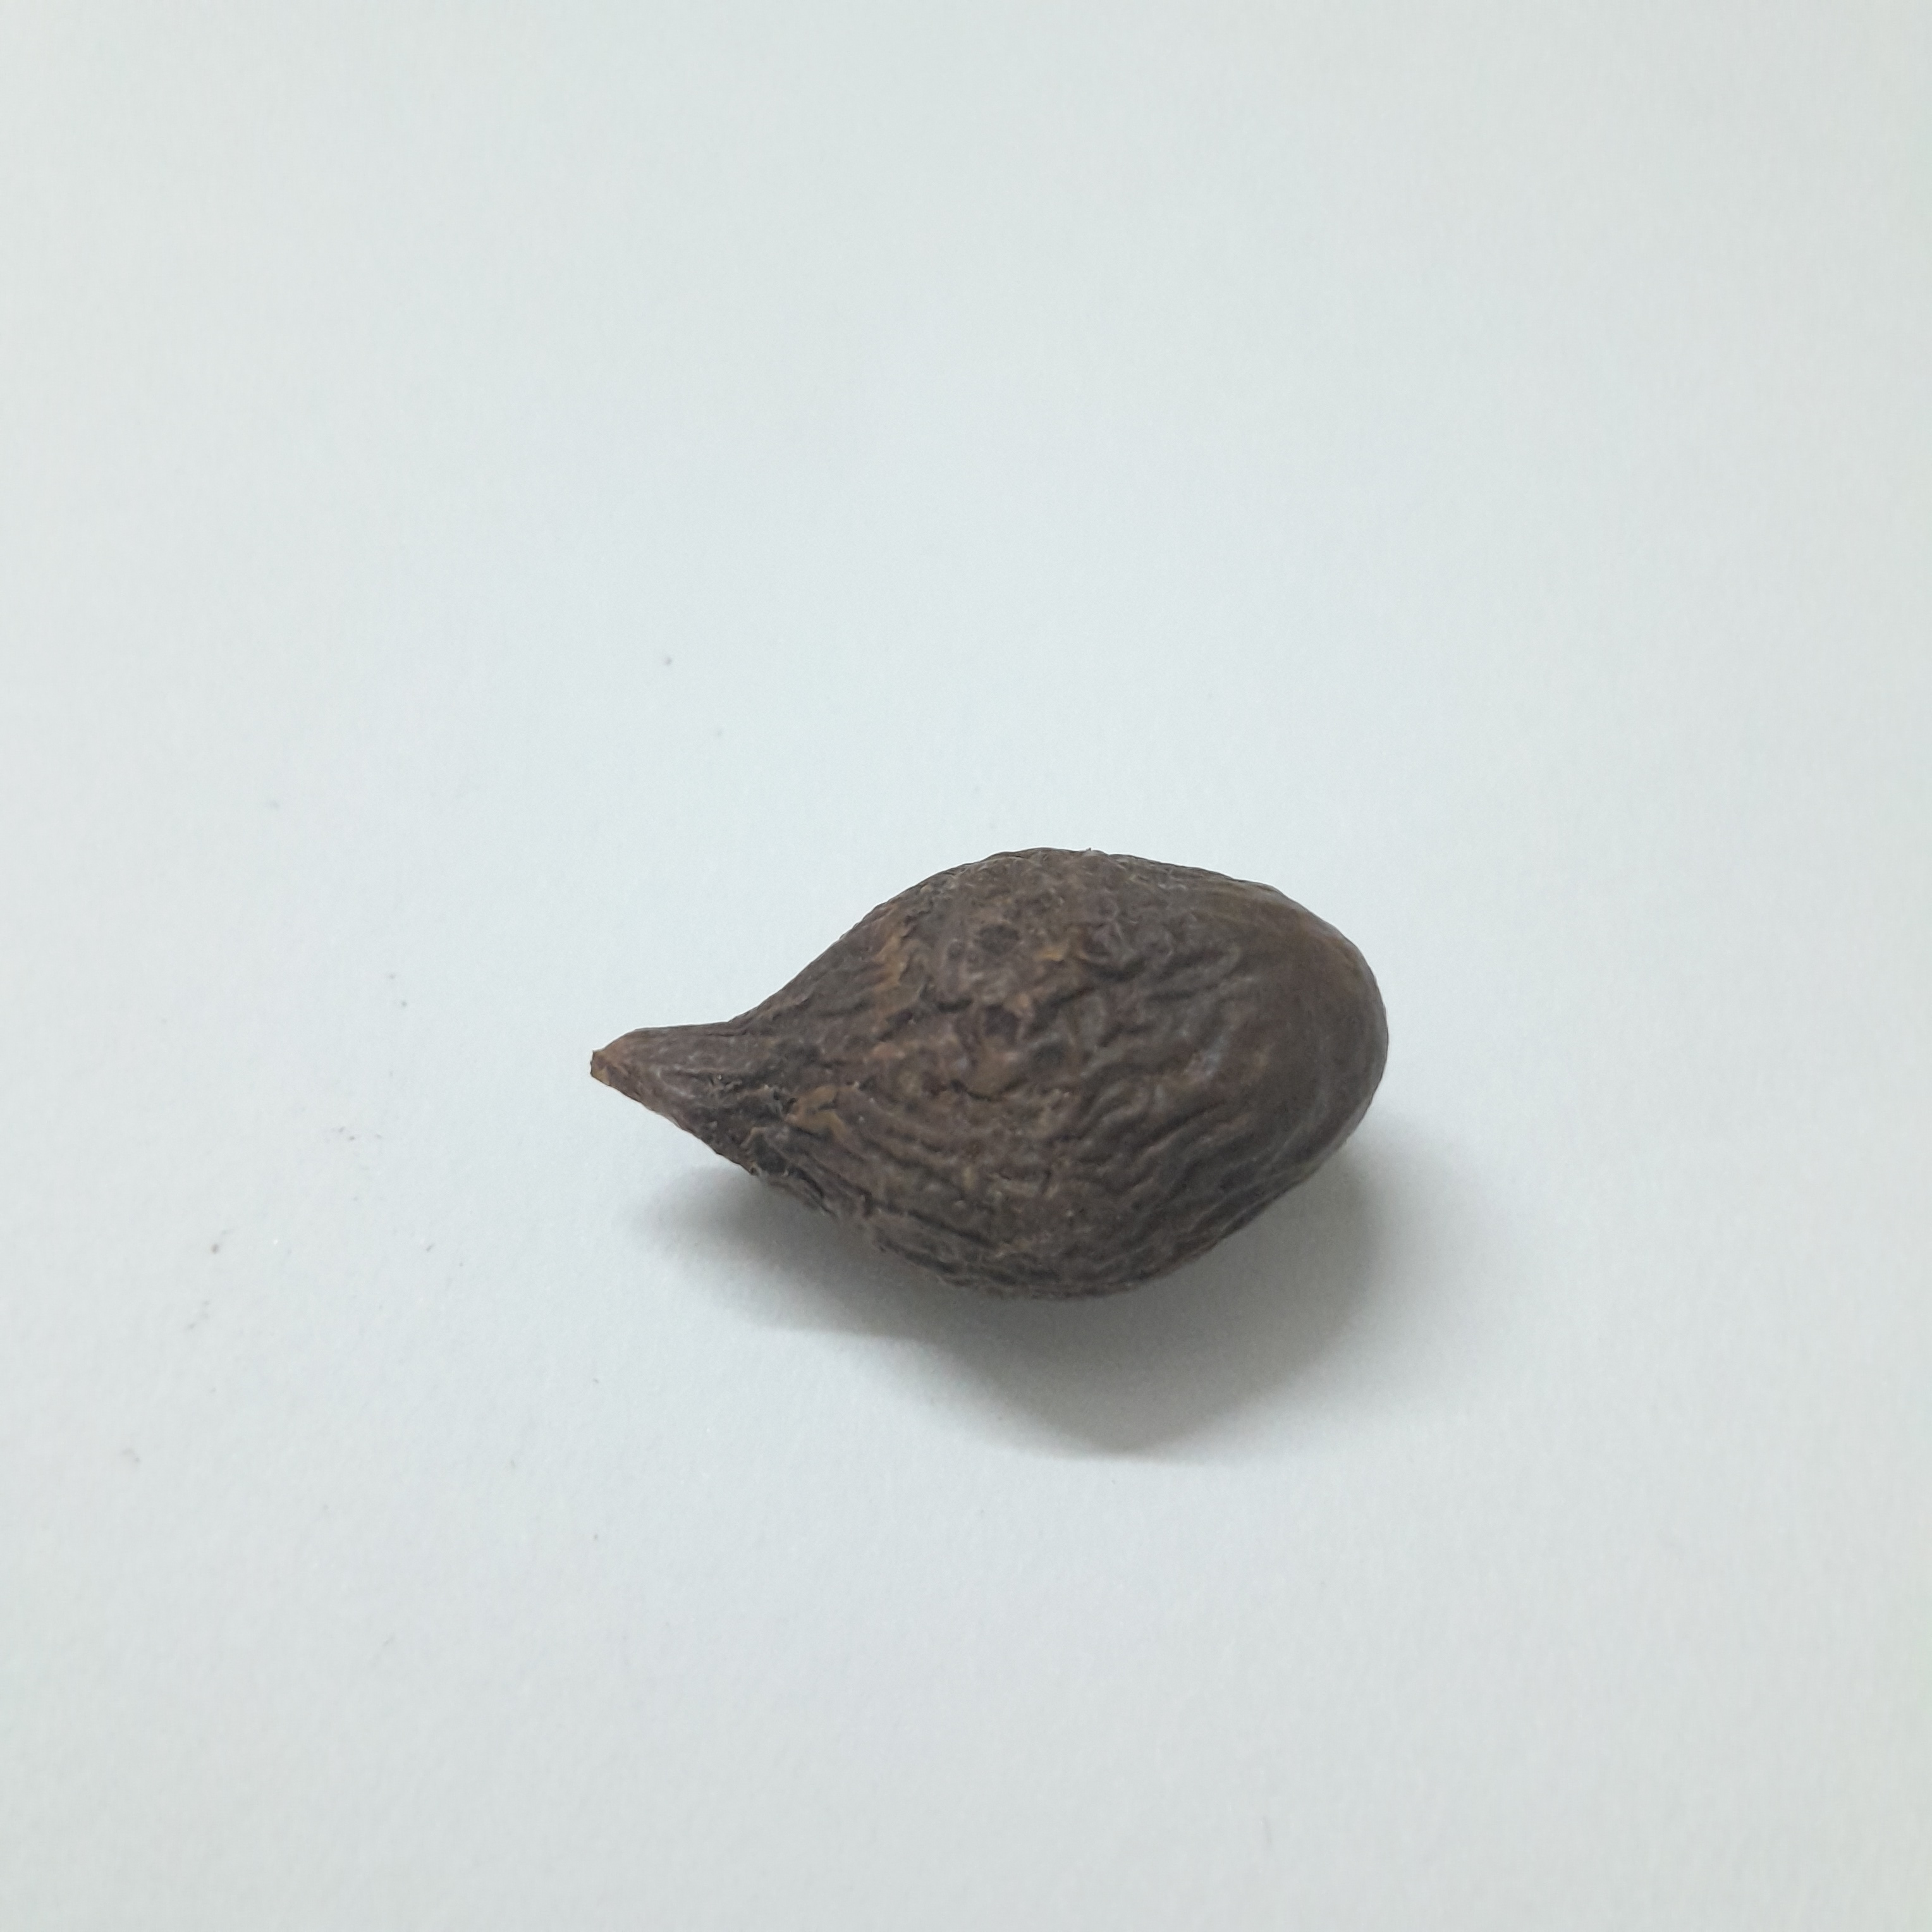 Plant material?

niranjanphal
